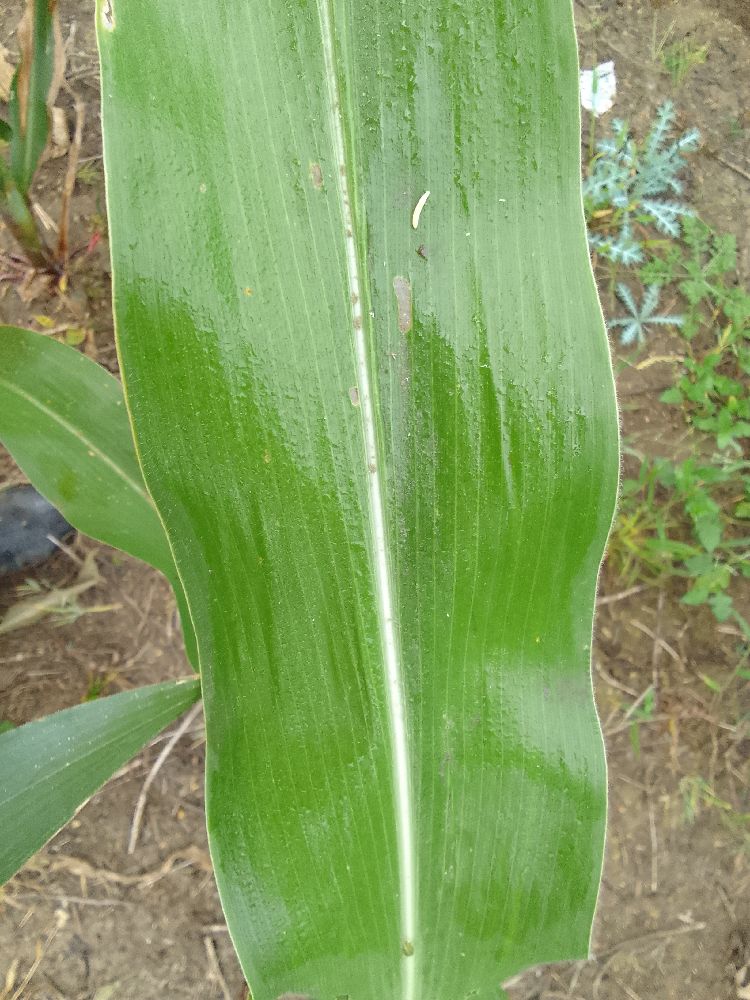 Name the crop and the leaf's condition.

maize, healthy
